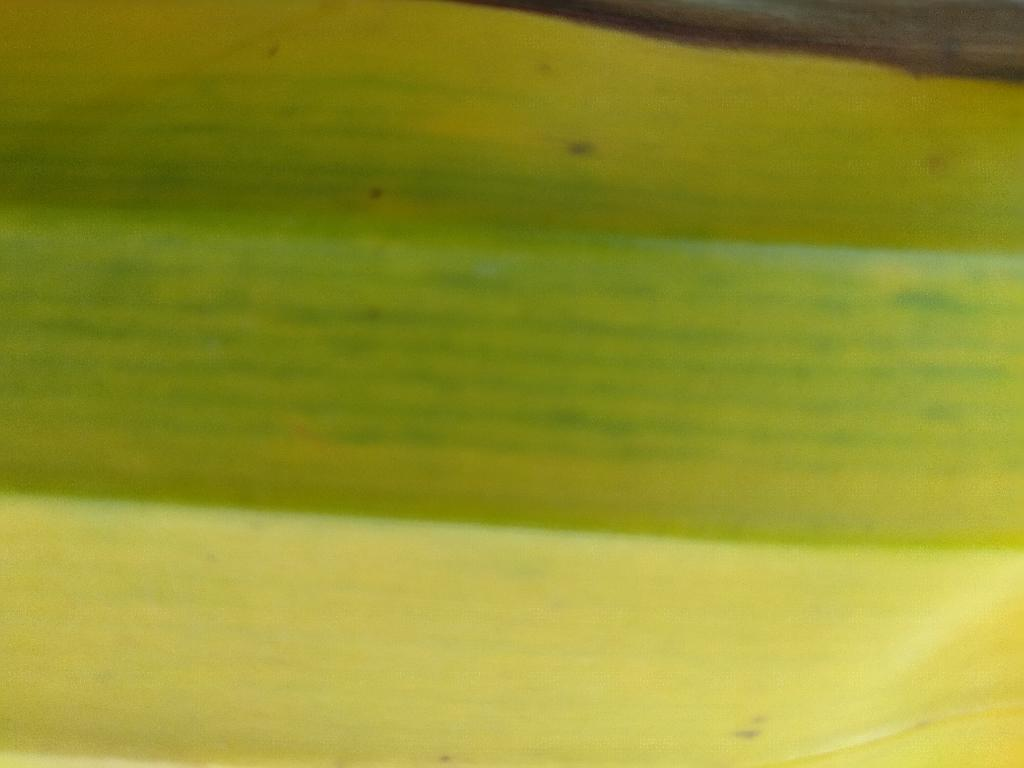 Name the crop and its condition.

banana, fusarium wilt race 1
